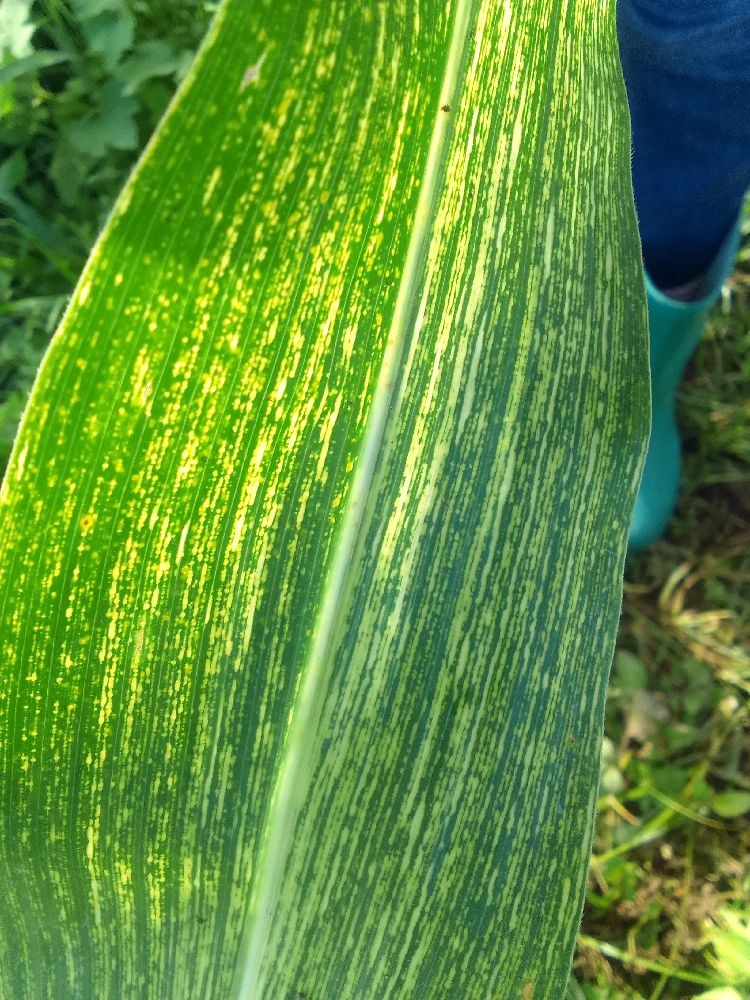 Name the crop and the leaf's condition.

maize, maize streak virus
